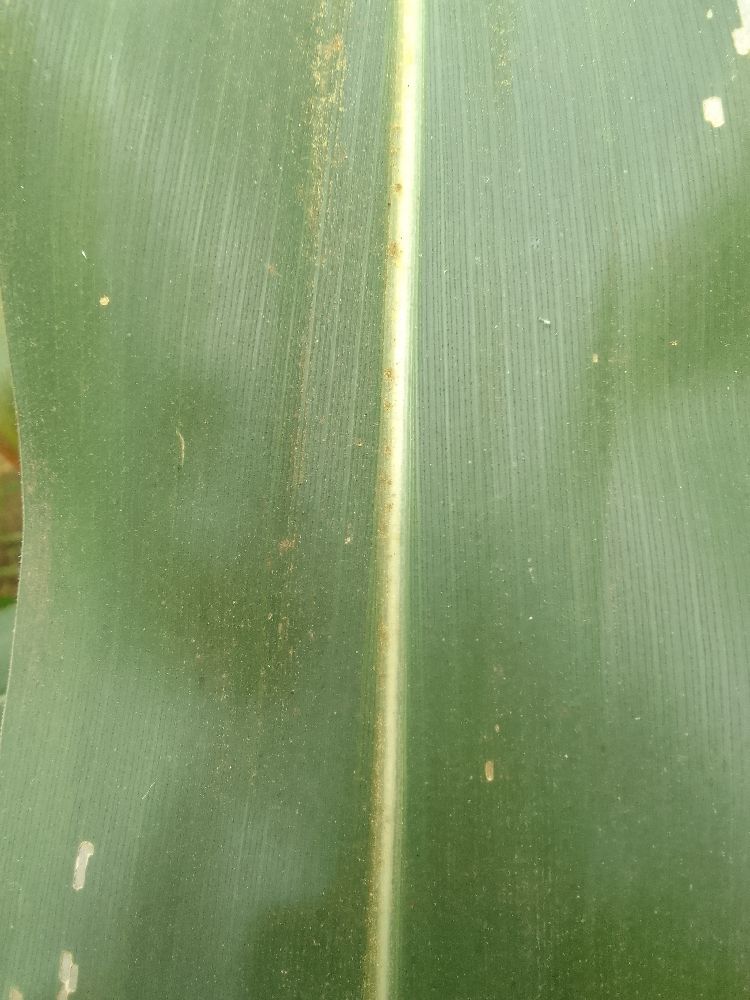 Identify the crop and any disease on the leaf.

maize, healthy
